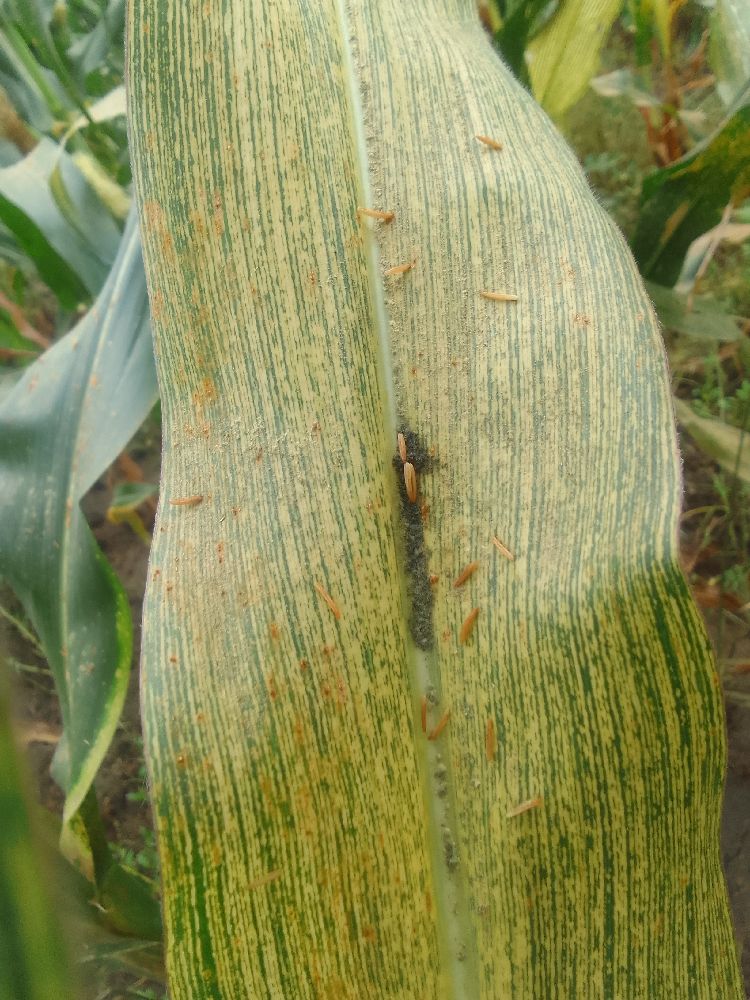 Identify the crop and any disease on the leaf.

maize, maize streak virus
